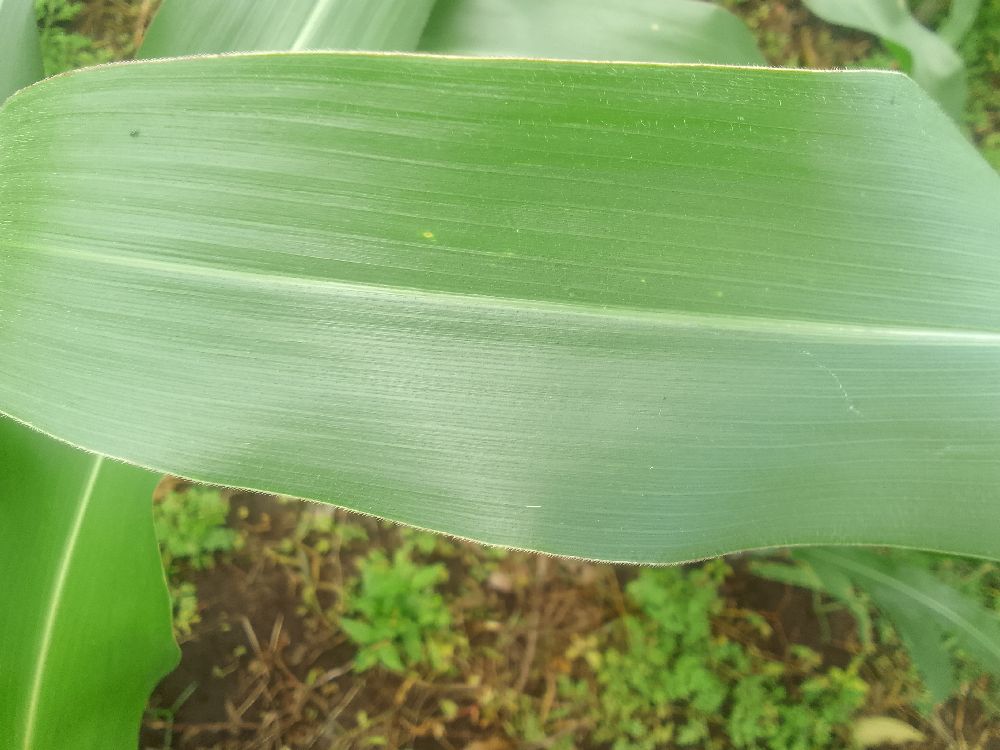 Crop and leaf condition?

maize, healthy
